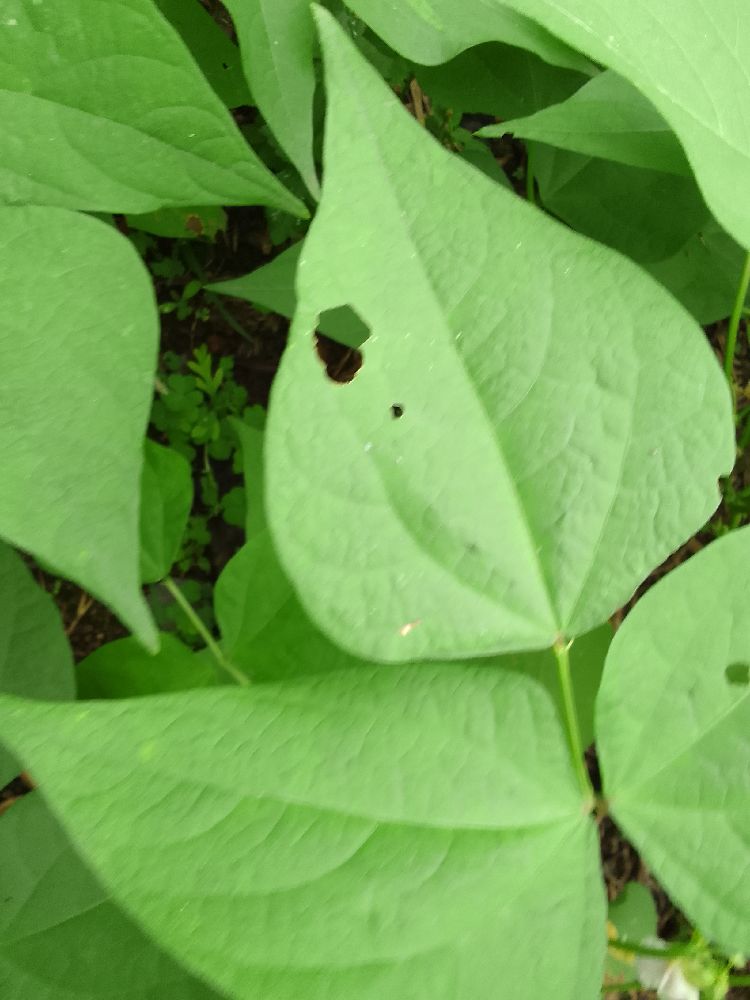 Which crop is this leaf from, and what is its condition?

common bean, healthy
